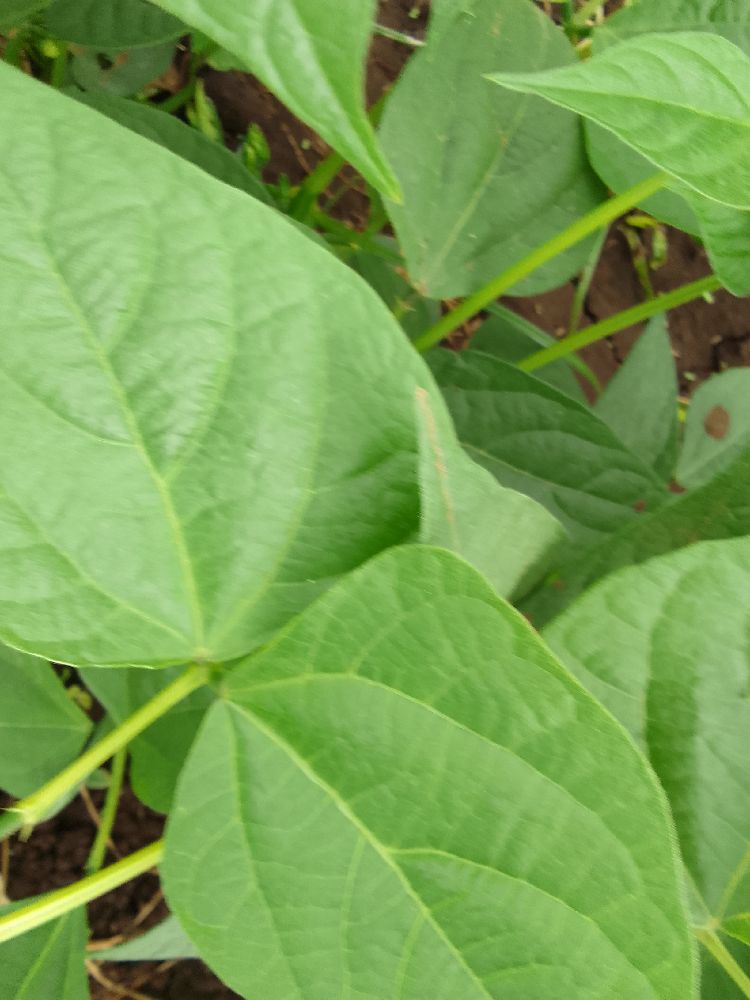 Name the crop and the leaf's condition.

common bean, healthy
